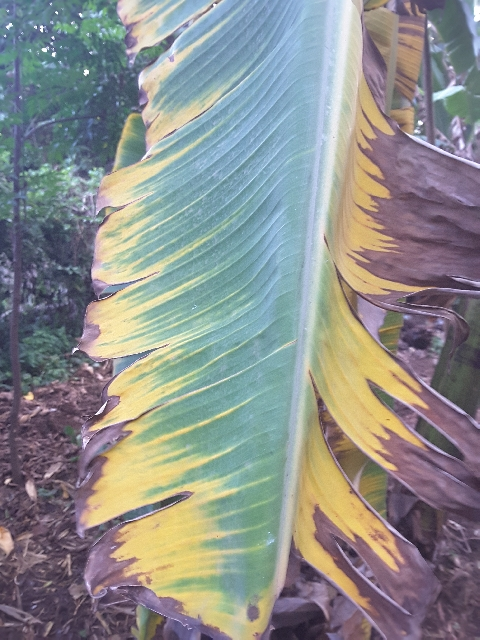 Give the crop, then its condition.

banana, fusarium wilt race 1
